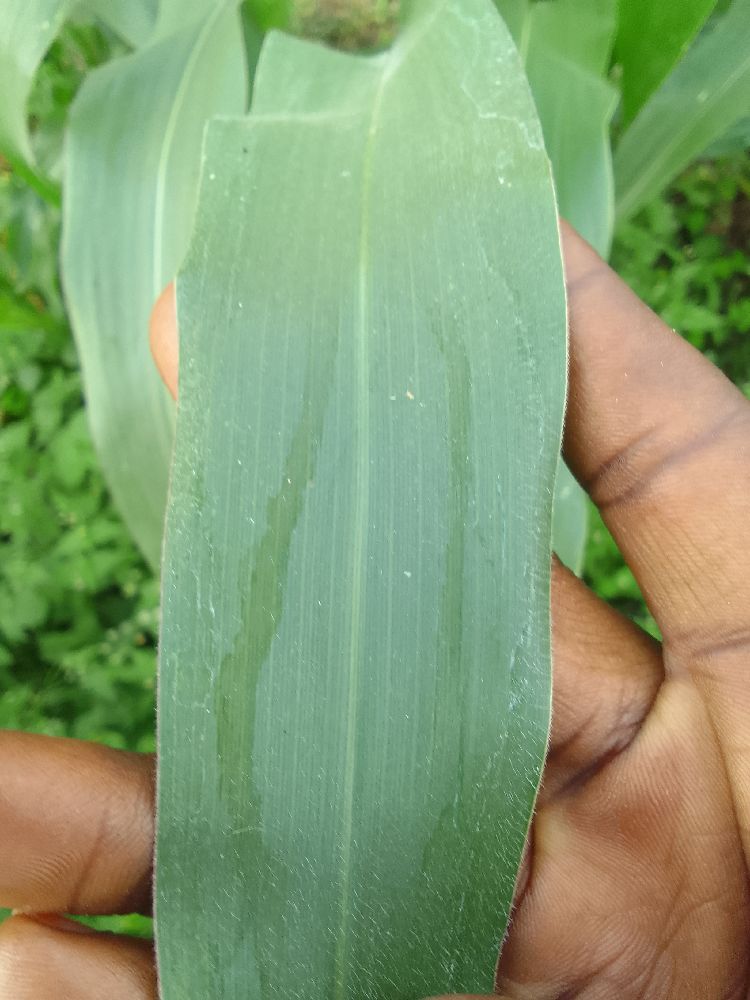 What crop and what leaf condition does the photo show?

maize, healthy
